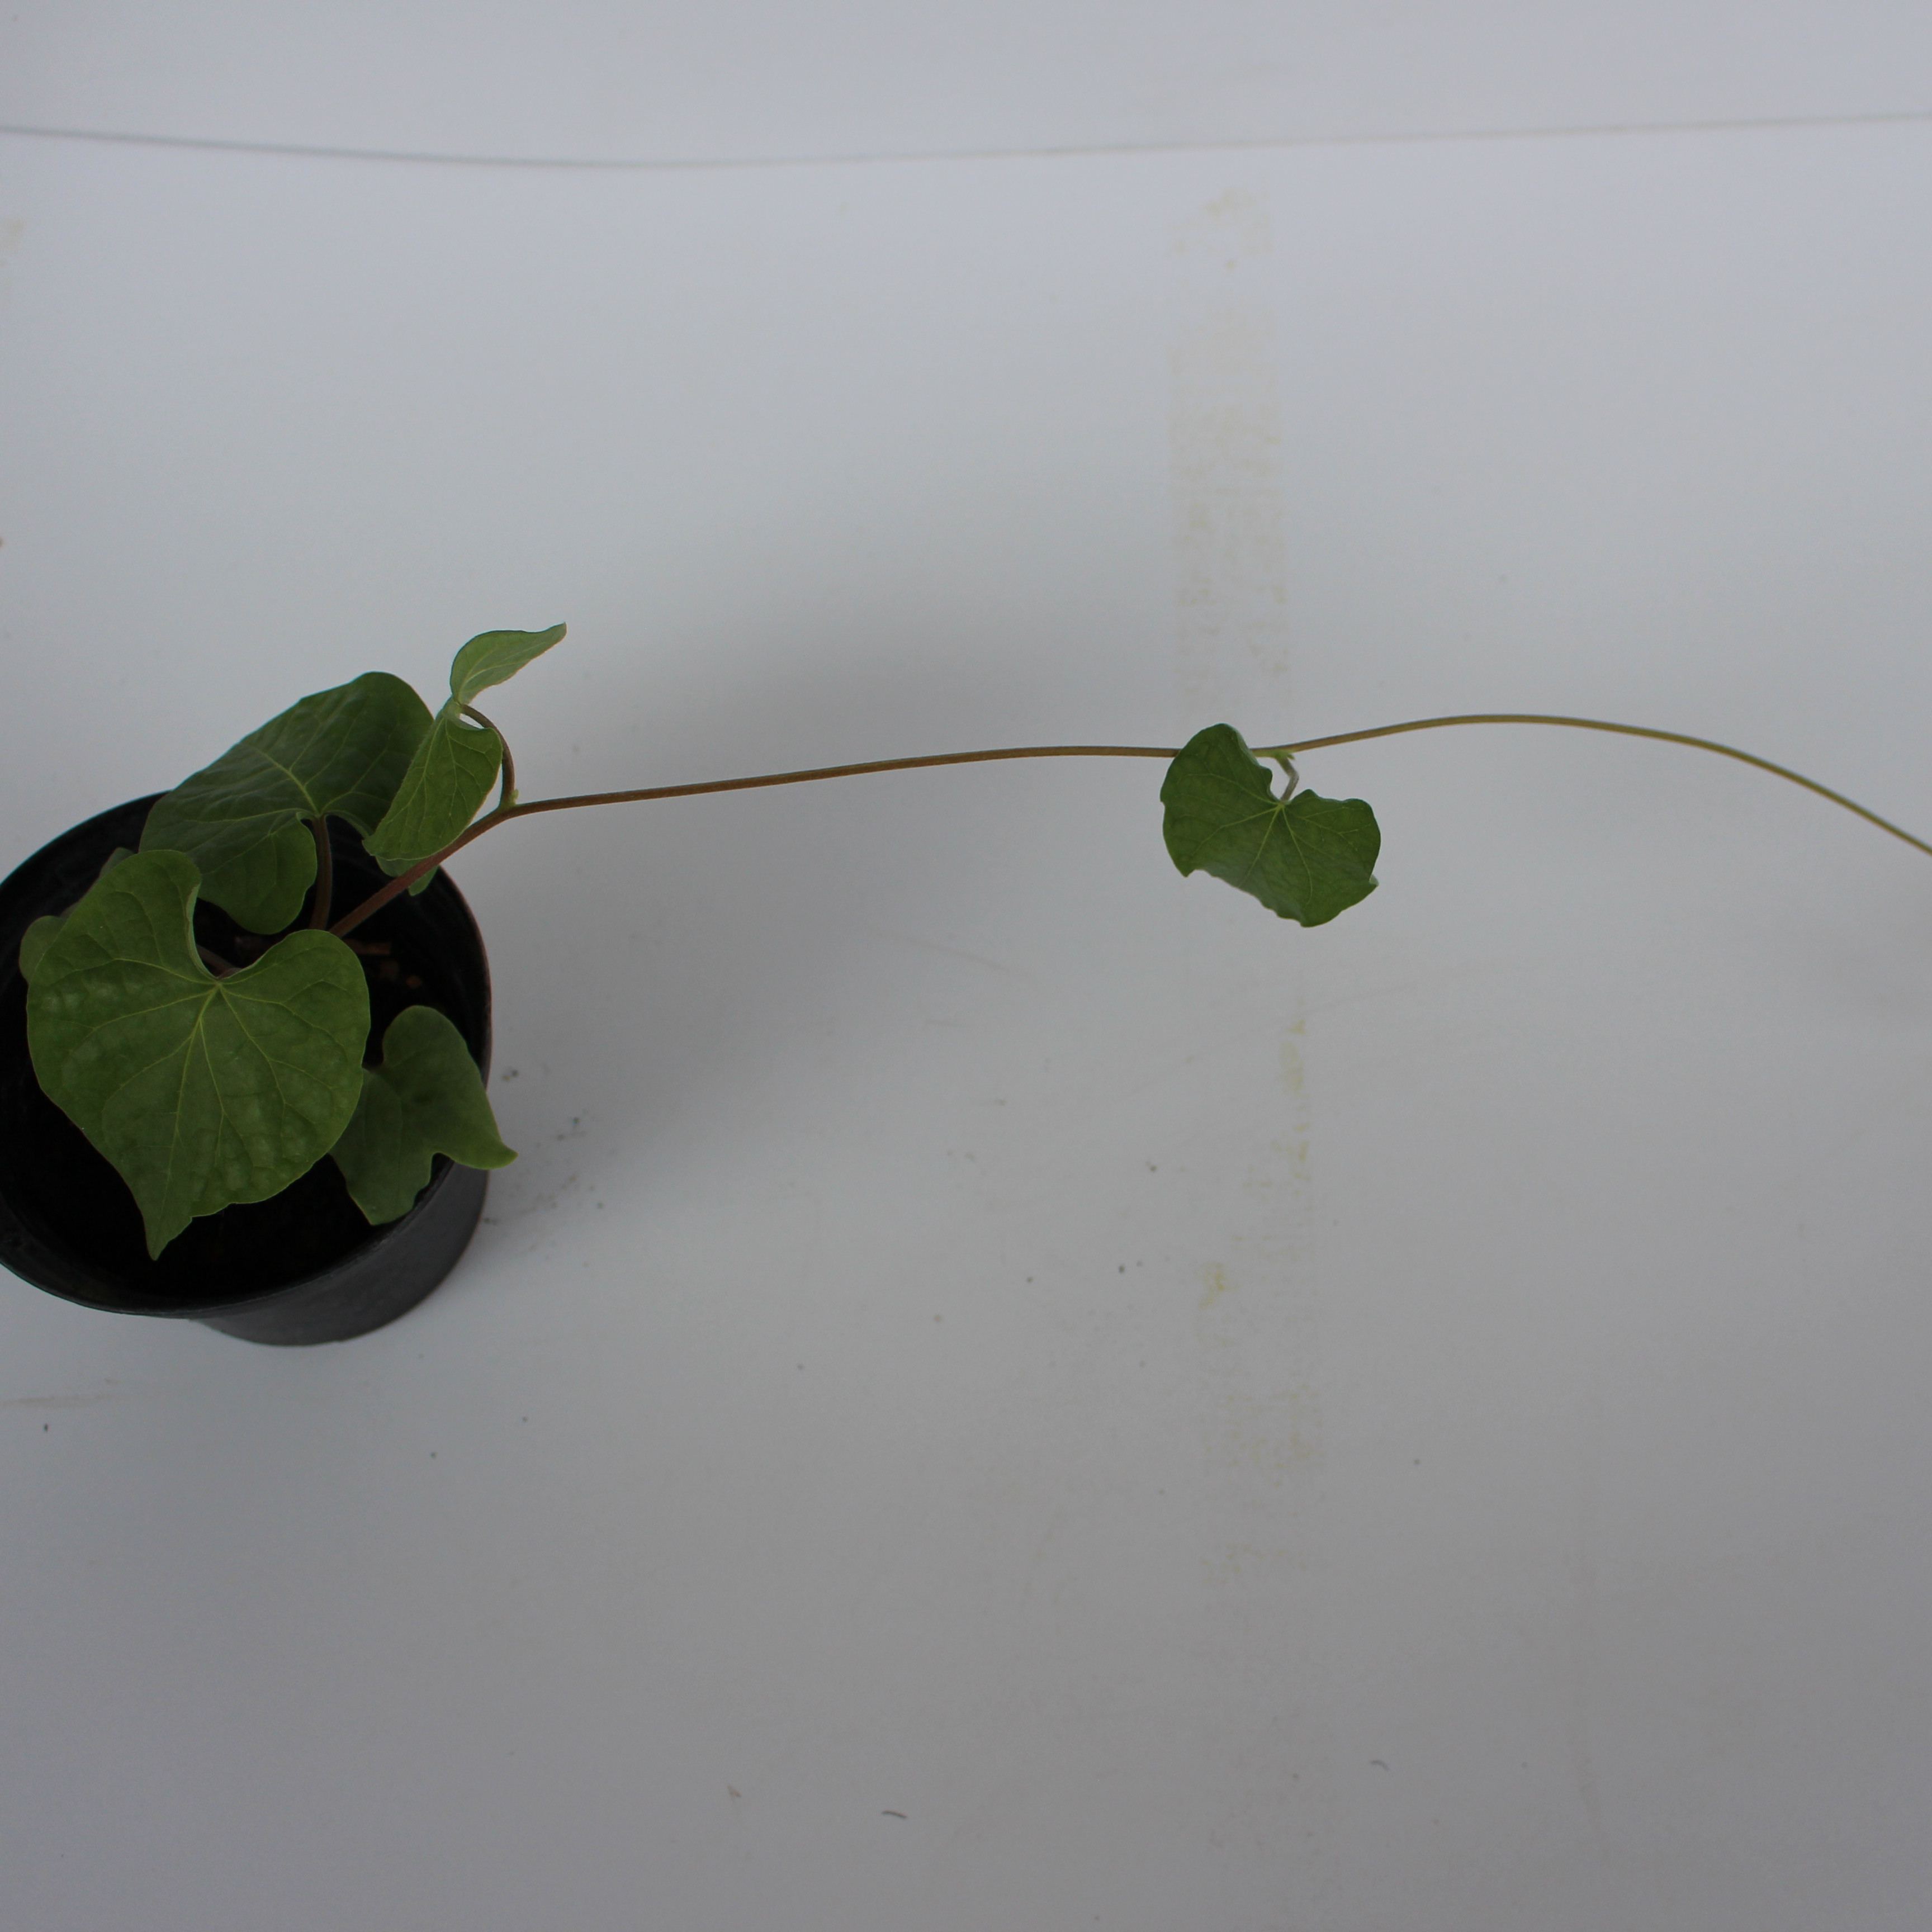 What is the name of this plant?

Convolvulus arvensis
